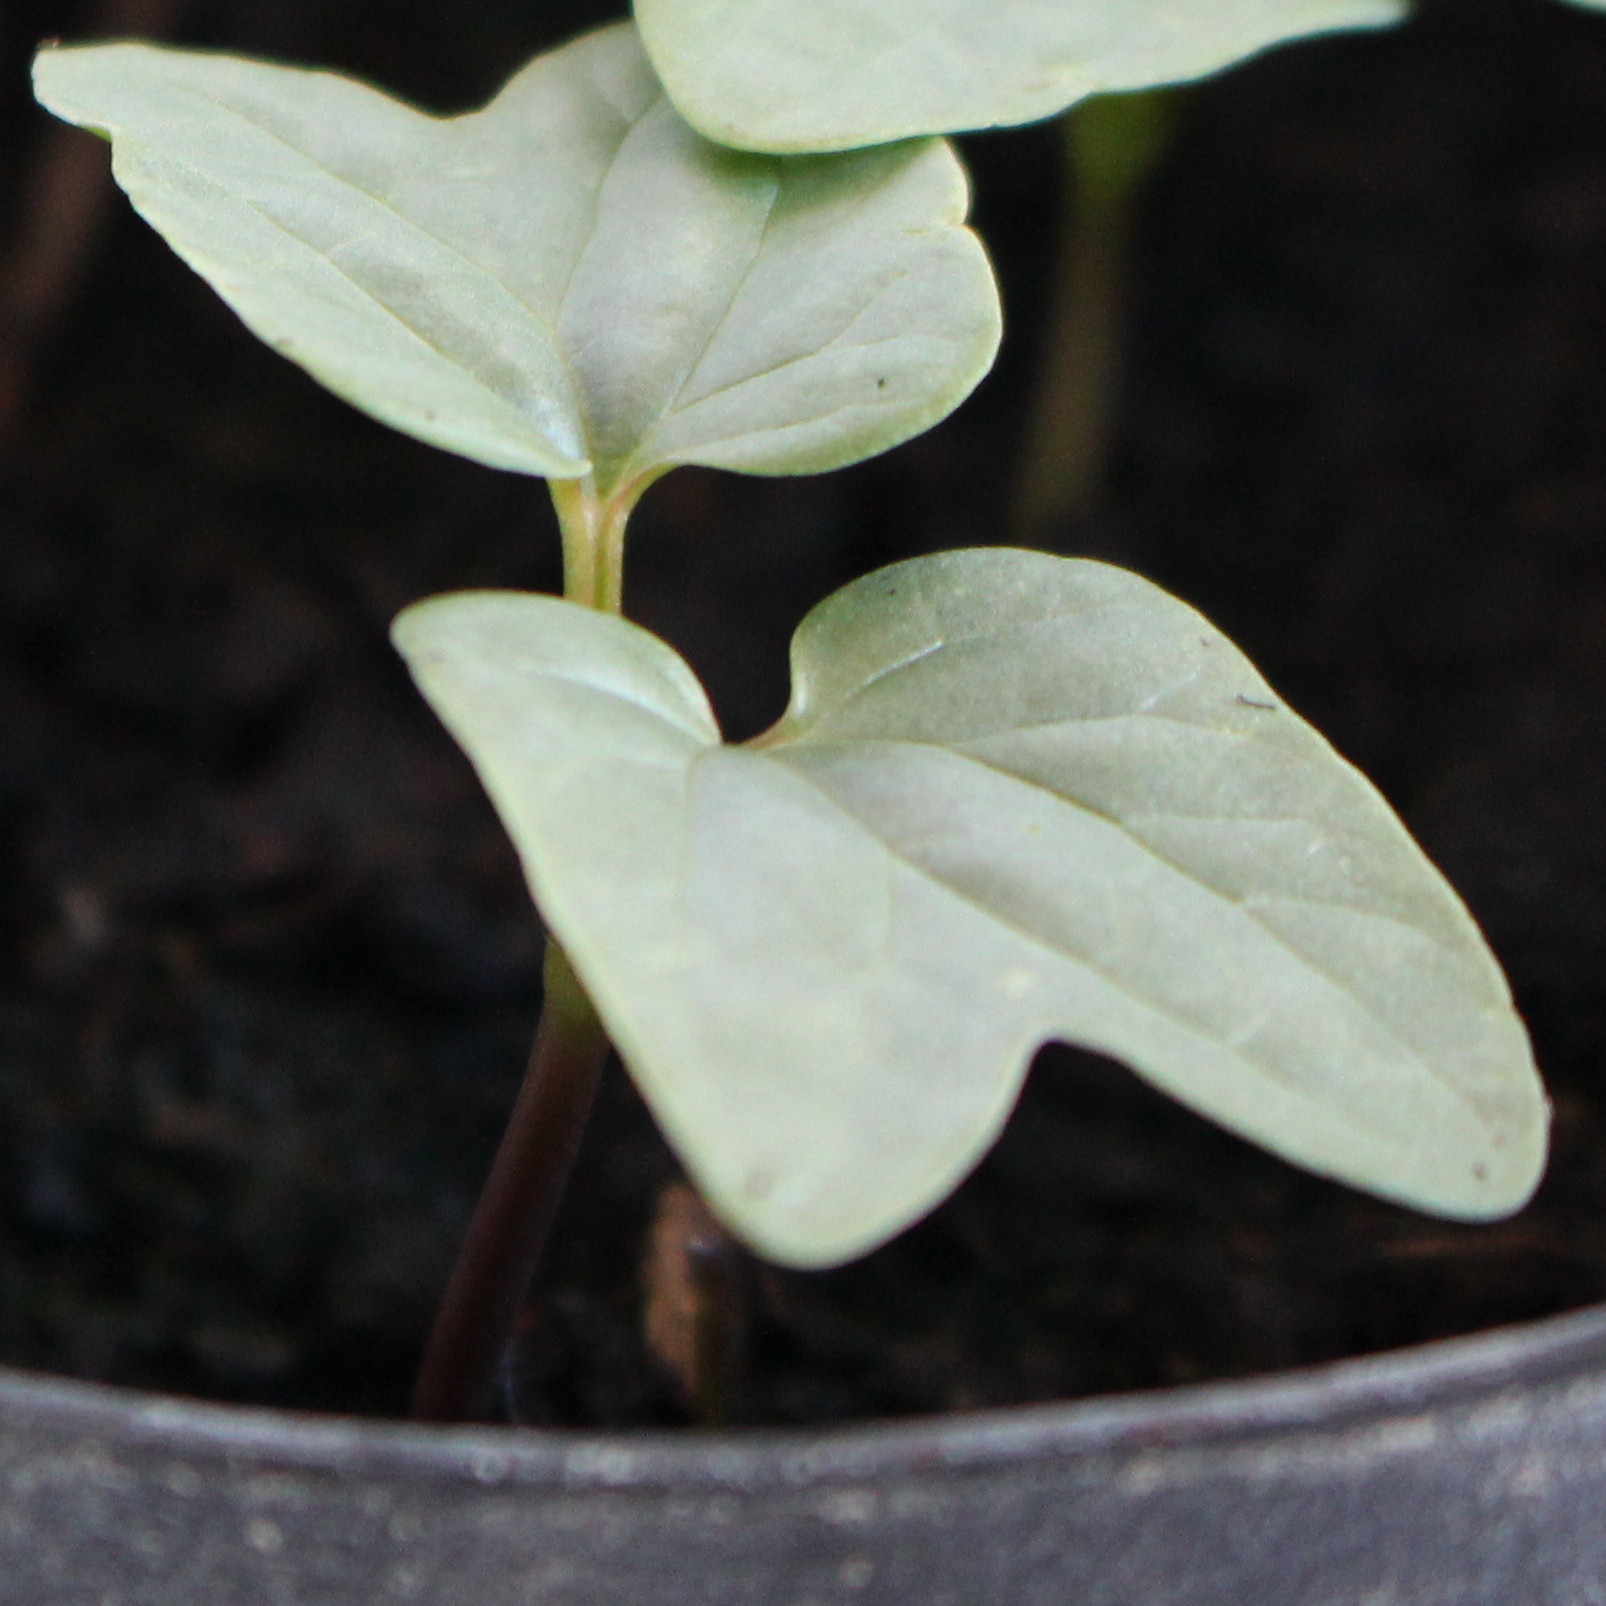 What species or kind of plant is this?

Convolvulus arvensis
